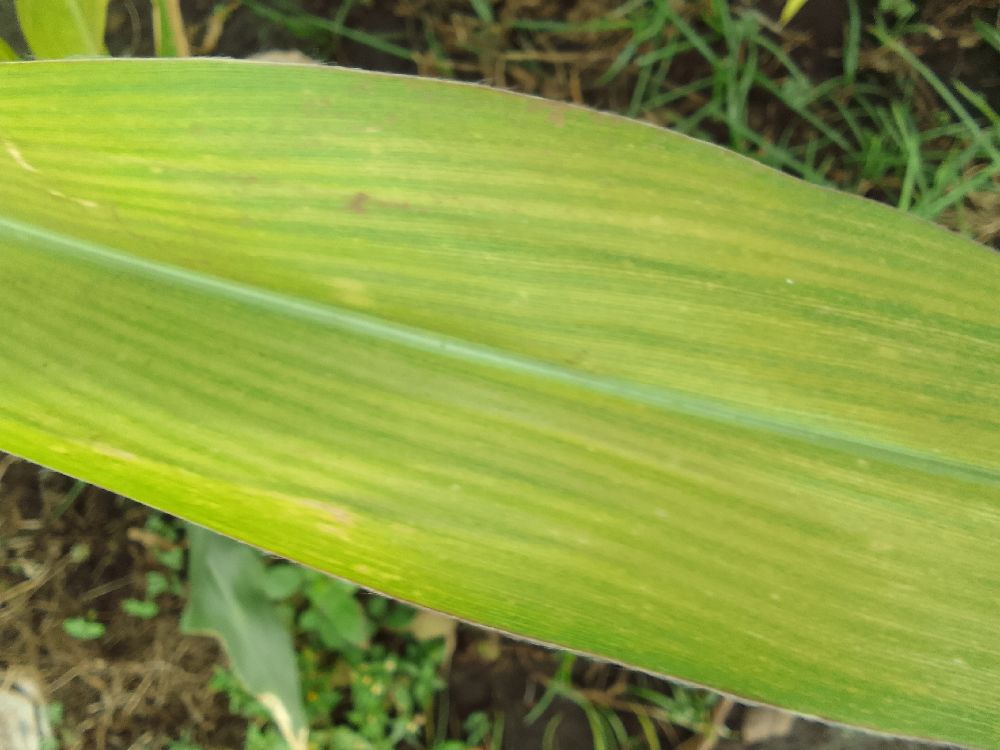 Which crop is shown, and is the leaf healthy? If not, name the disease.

maize, maize lethal necrosis
